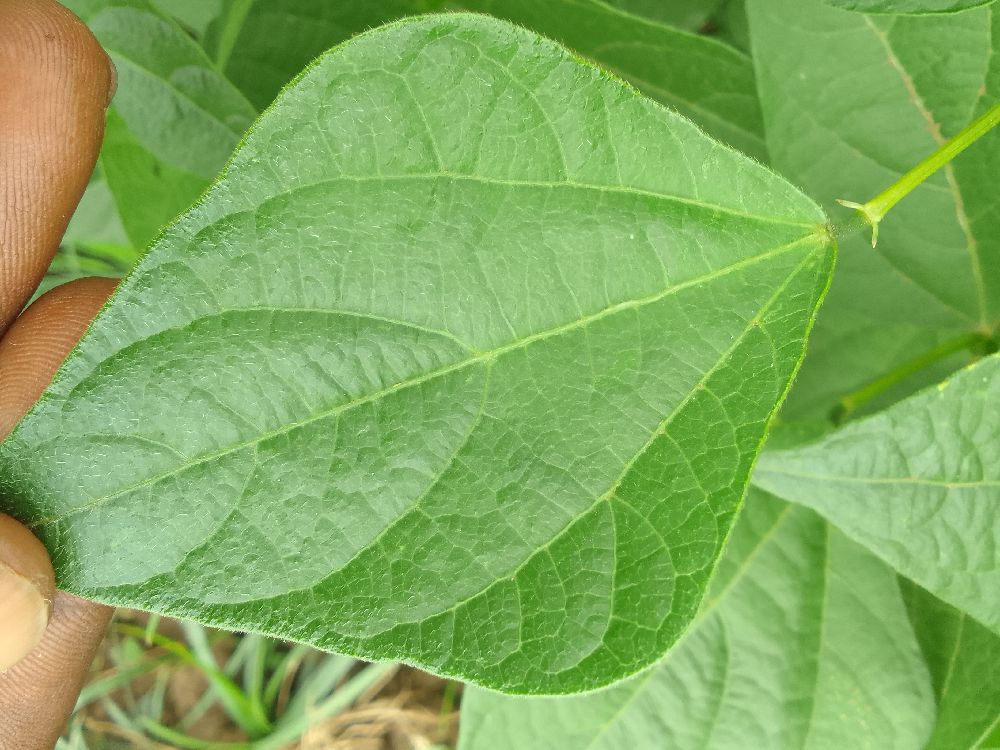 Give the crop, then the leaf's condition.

common bean, healthy
